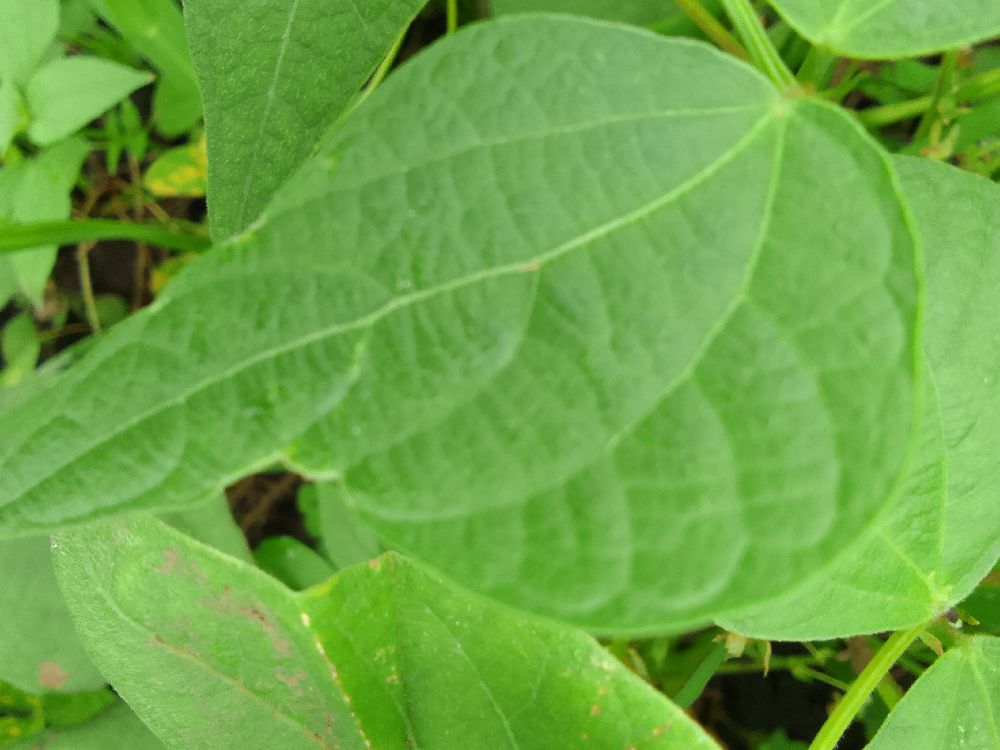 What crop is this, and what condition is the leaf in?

common bean, healthy
